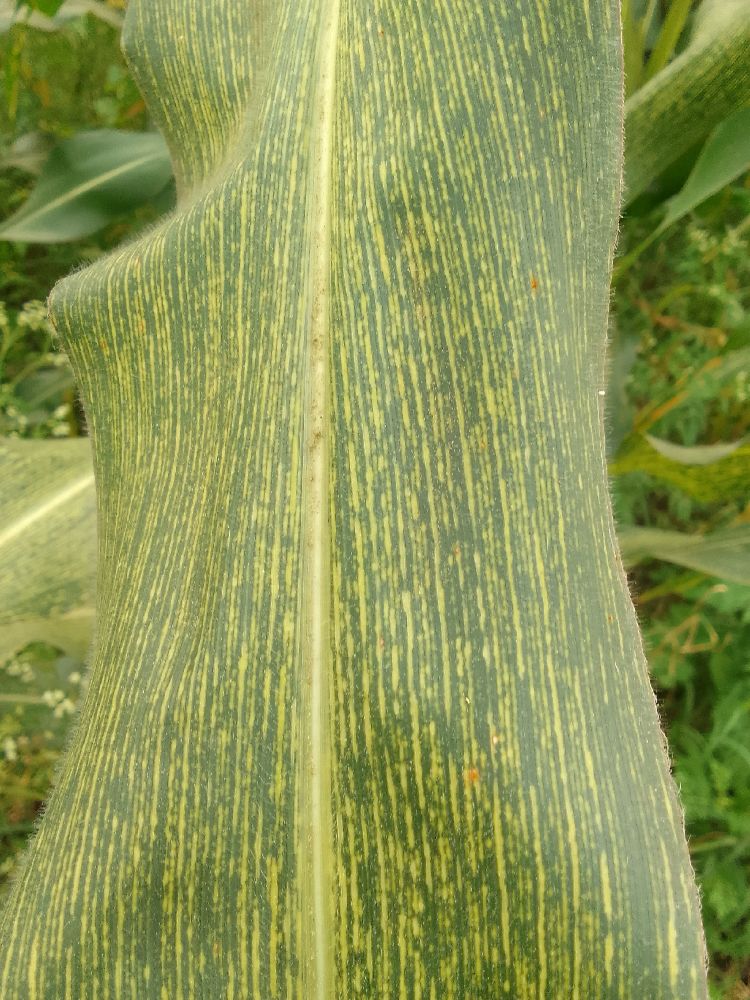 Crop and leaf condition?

maize, maize streak virus
